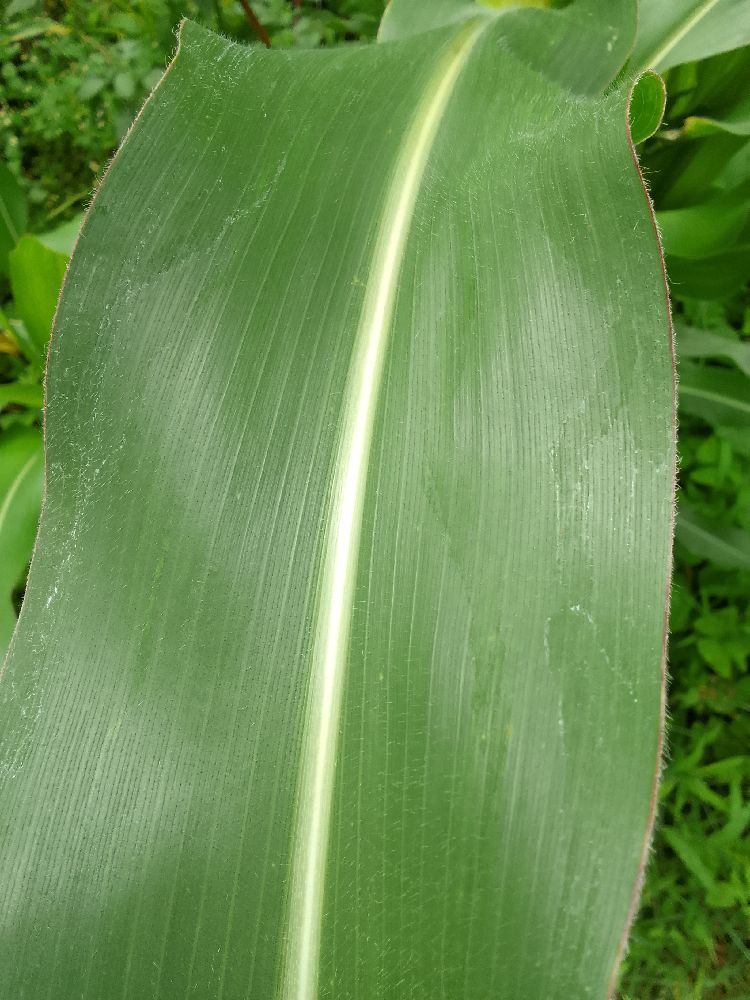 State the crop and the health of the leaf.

maize, healthy
